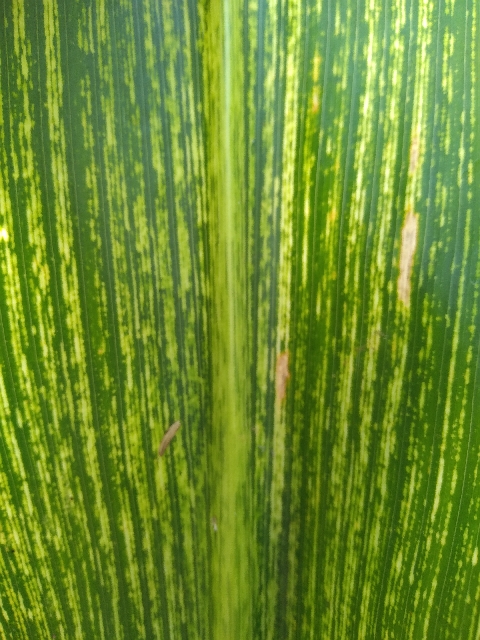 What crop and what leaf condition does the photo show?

maize, maize streak virus
